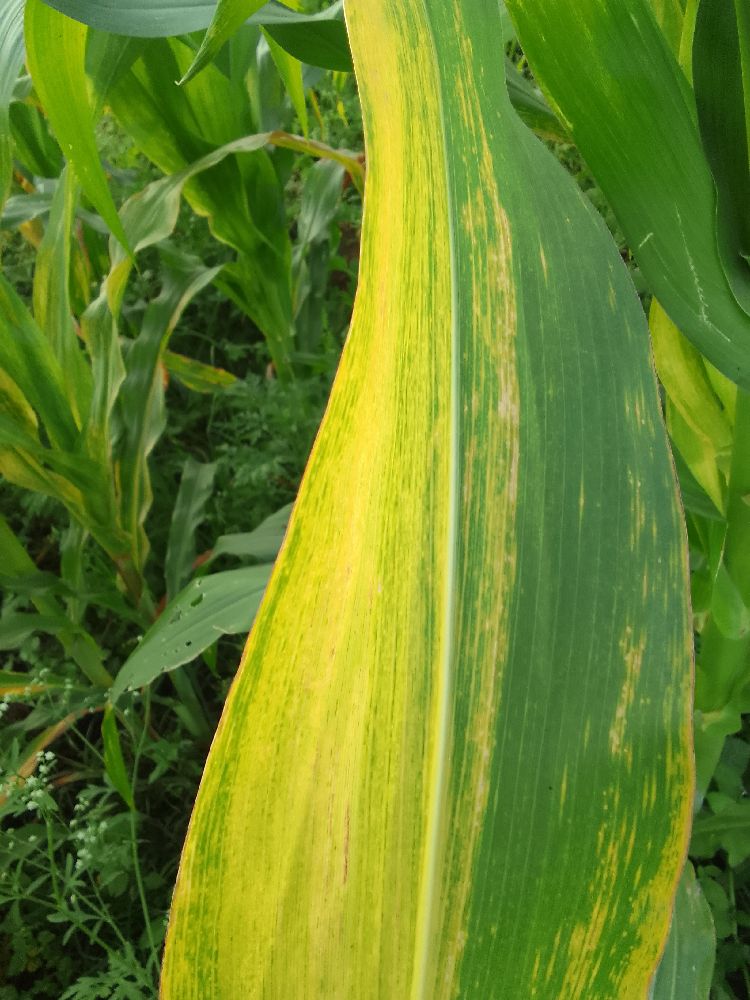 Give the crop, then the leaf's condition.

maize, maize lethal necrosis
